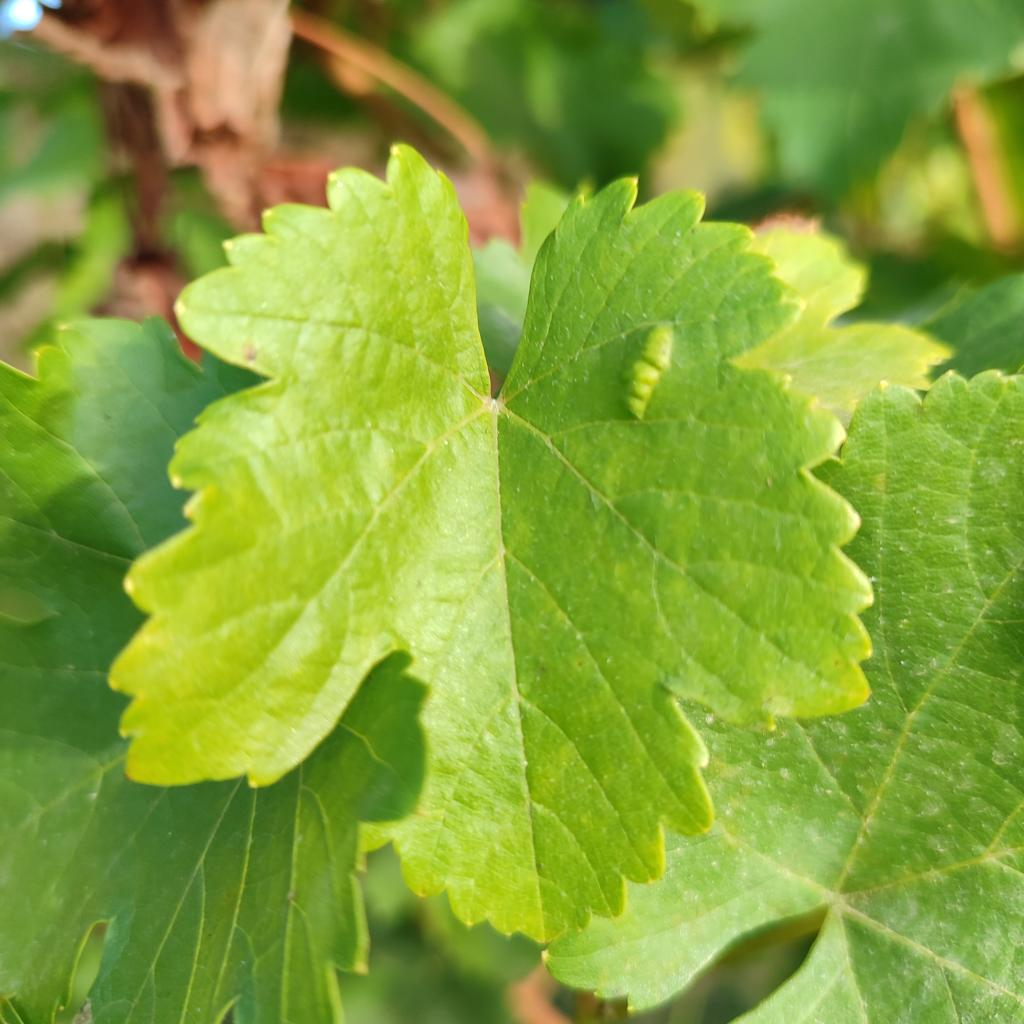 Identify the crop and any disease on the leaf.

grapevine, erineum mite
